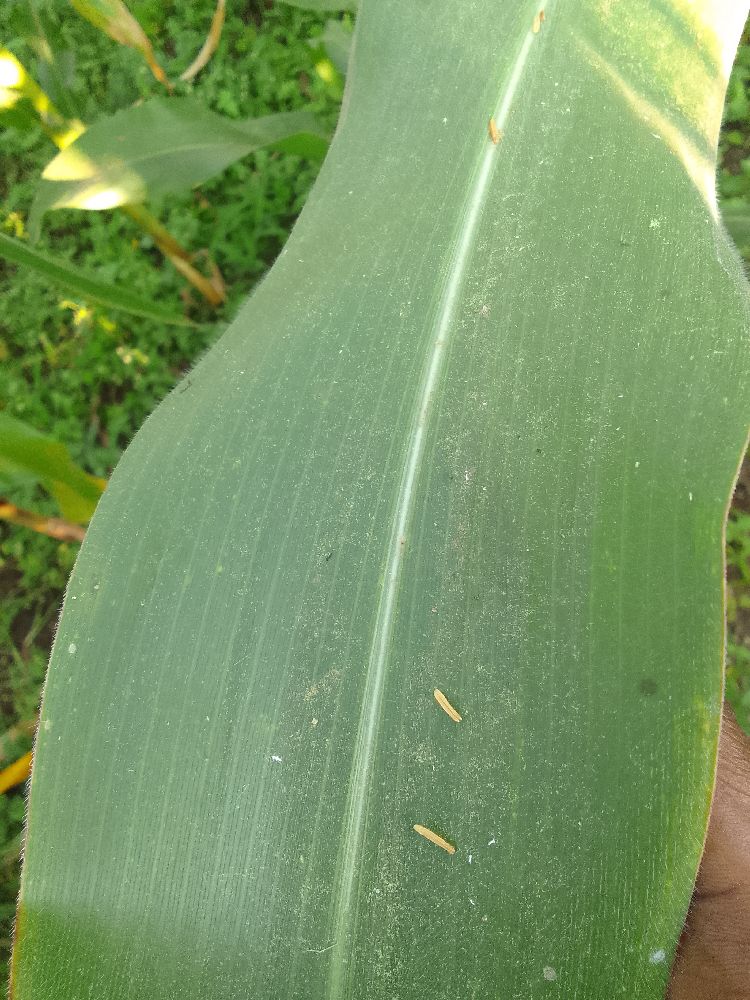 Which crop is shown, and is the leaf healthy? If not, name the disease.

maize, healthy
